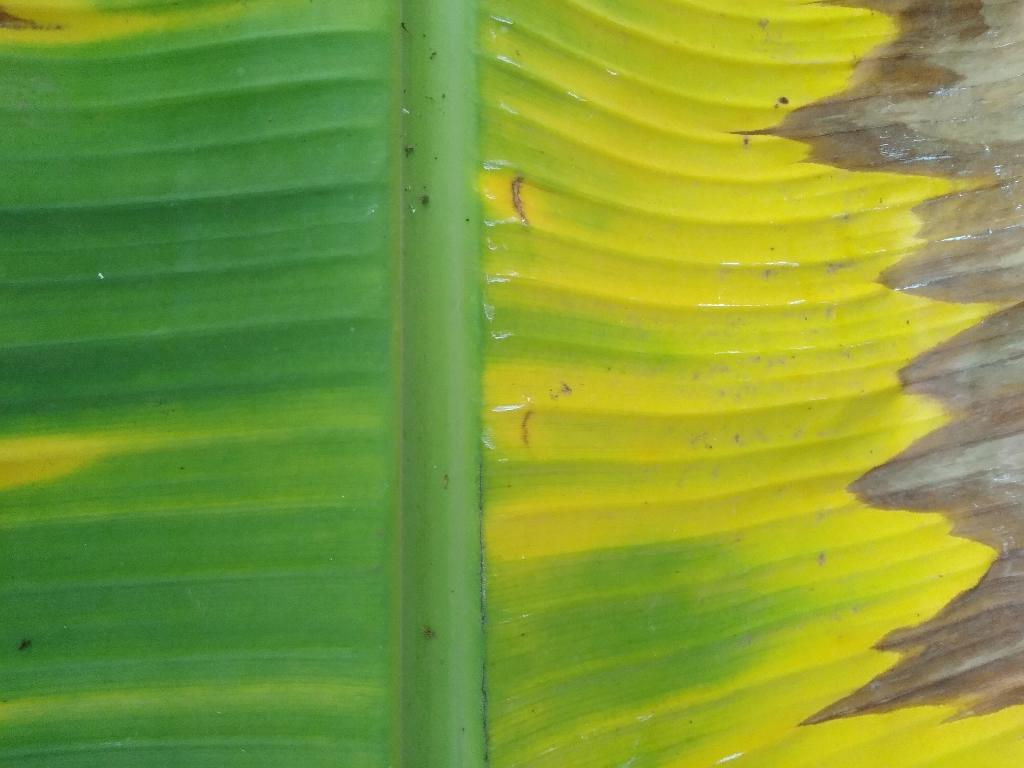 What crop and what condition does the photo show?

banana, fusarium wilt race 1
